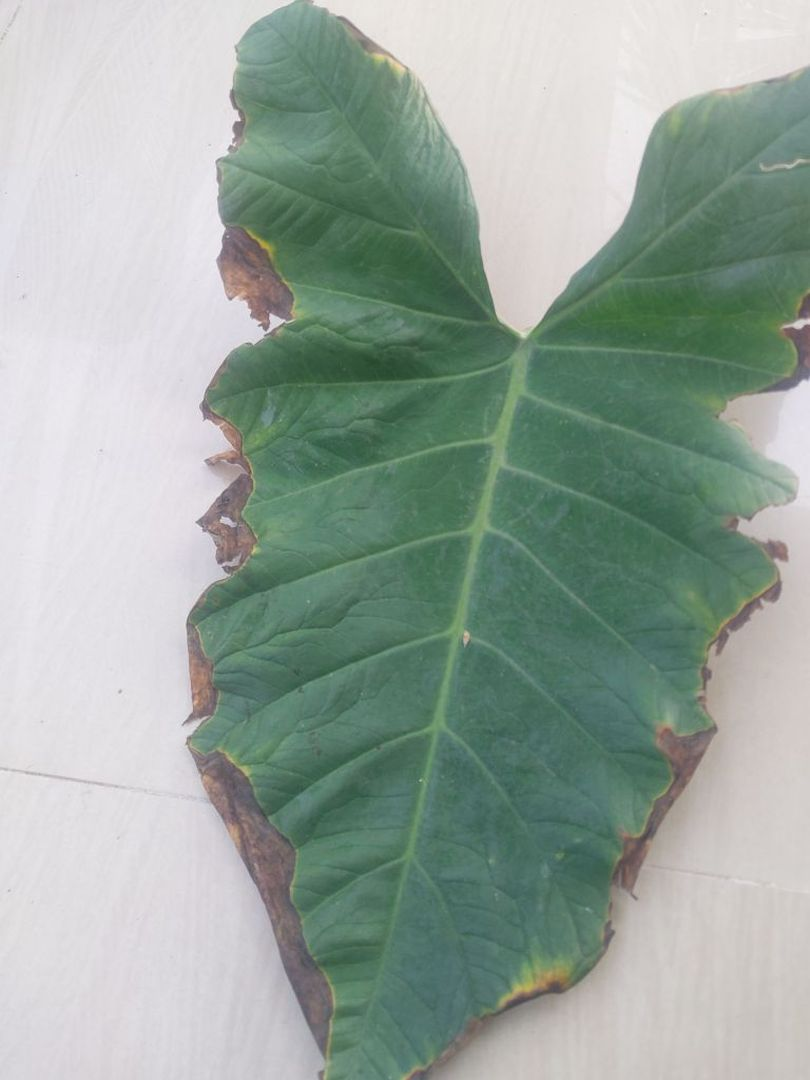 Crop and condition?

taro, leaf blight
